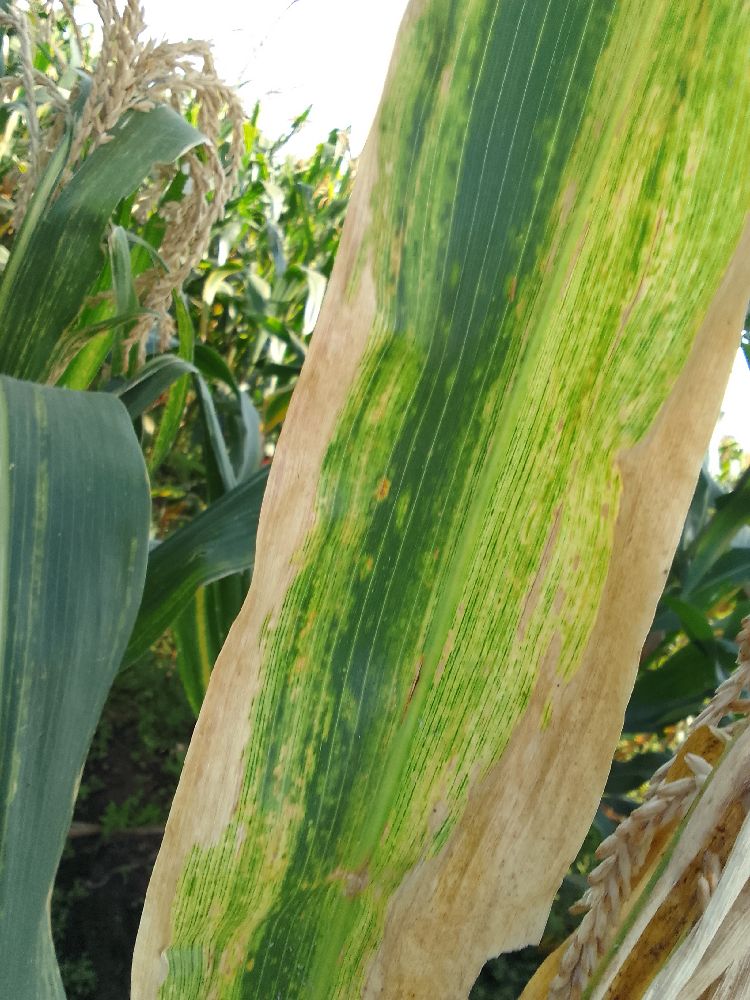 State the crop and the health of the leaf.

maize, maize lethal necrosis
